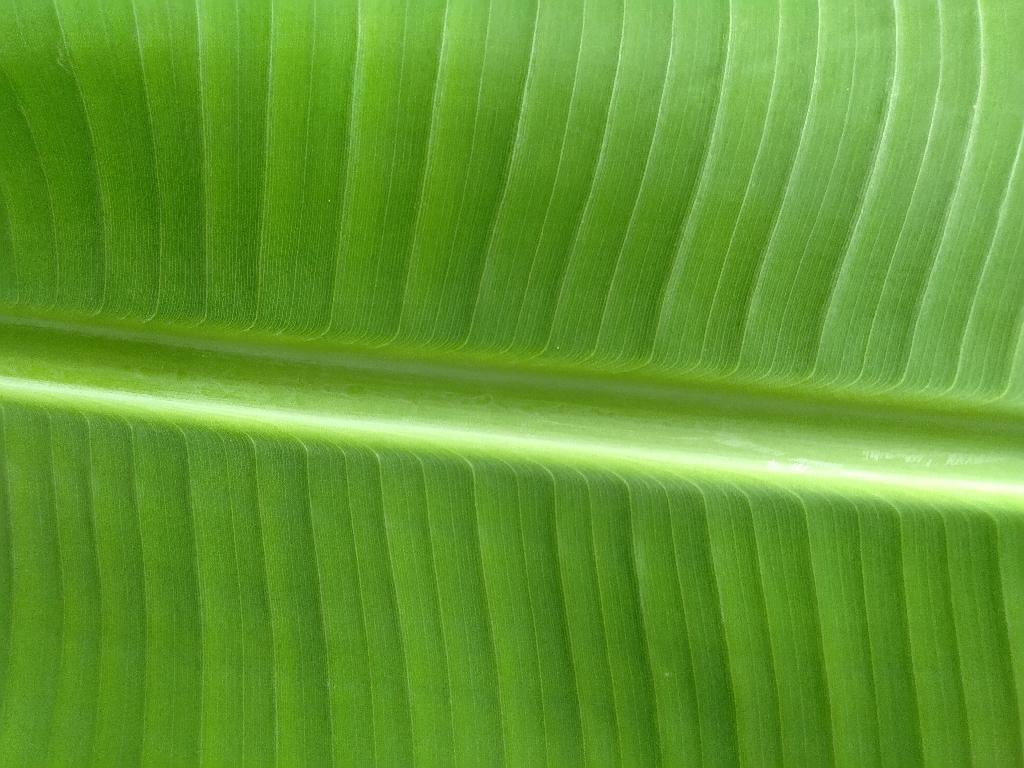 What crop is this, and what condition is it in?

banana, healthy
